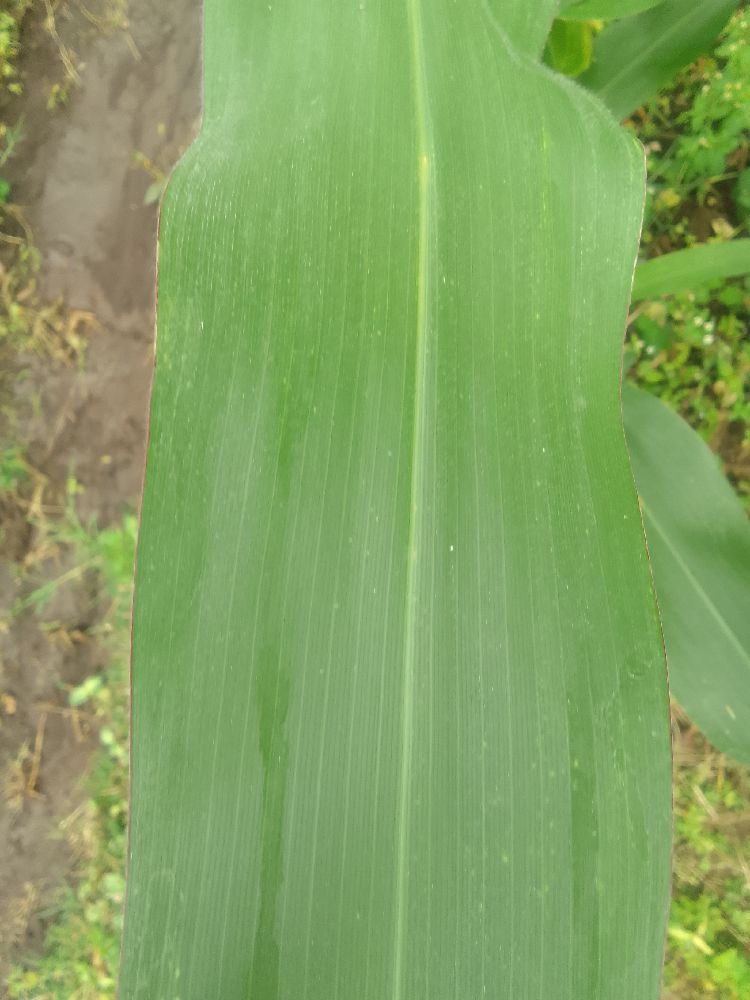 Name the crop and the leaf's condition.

maize, healthy
